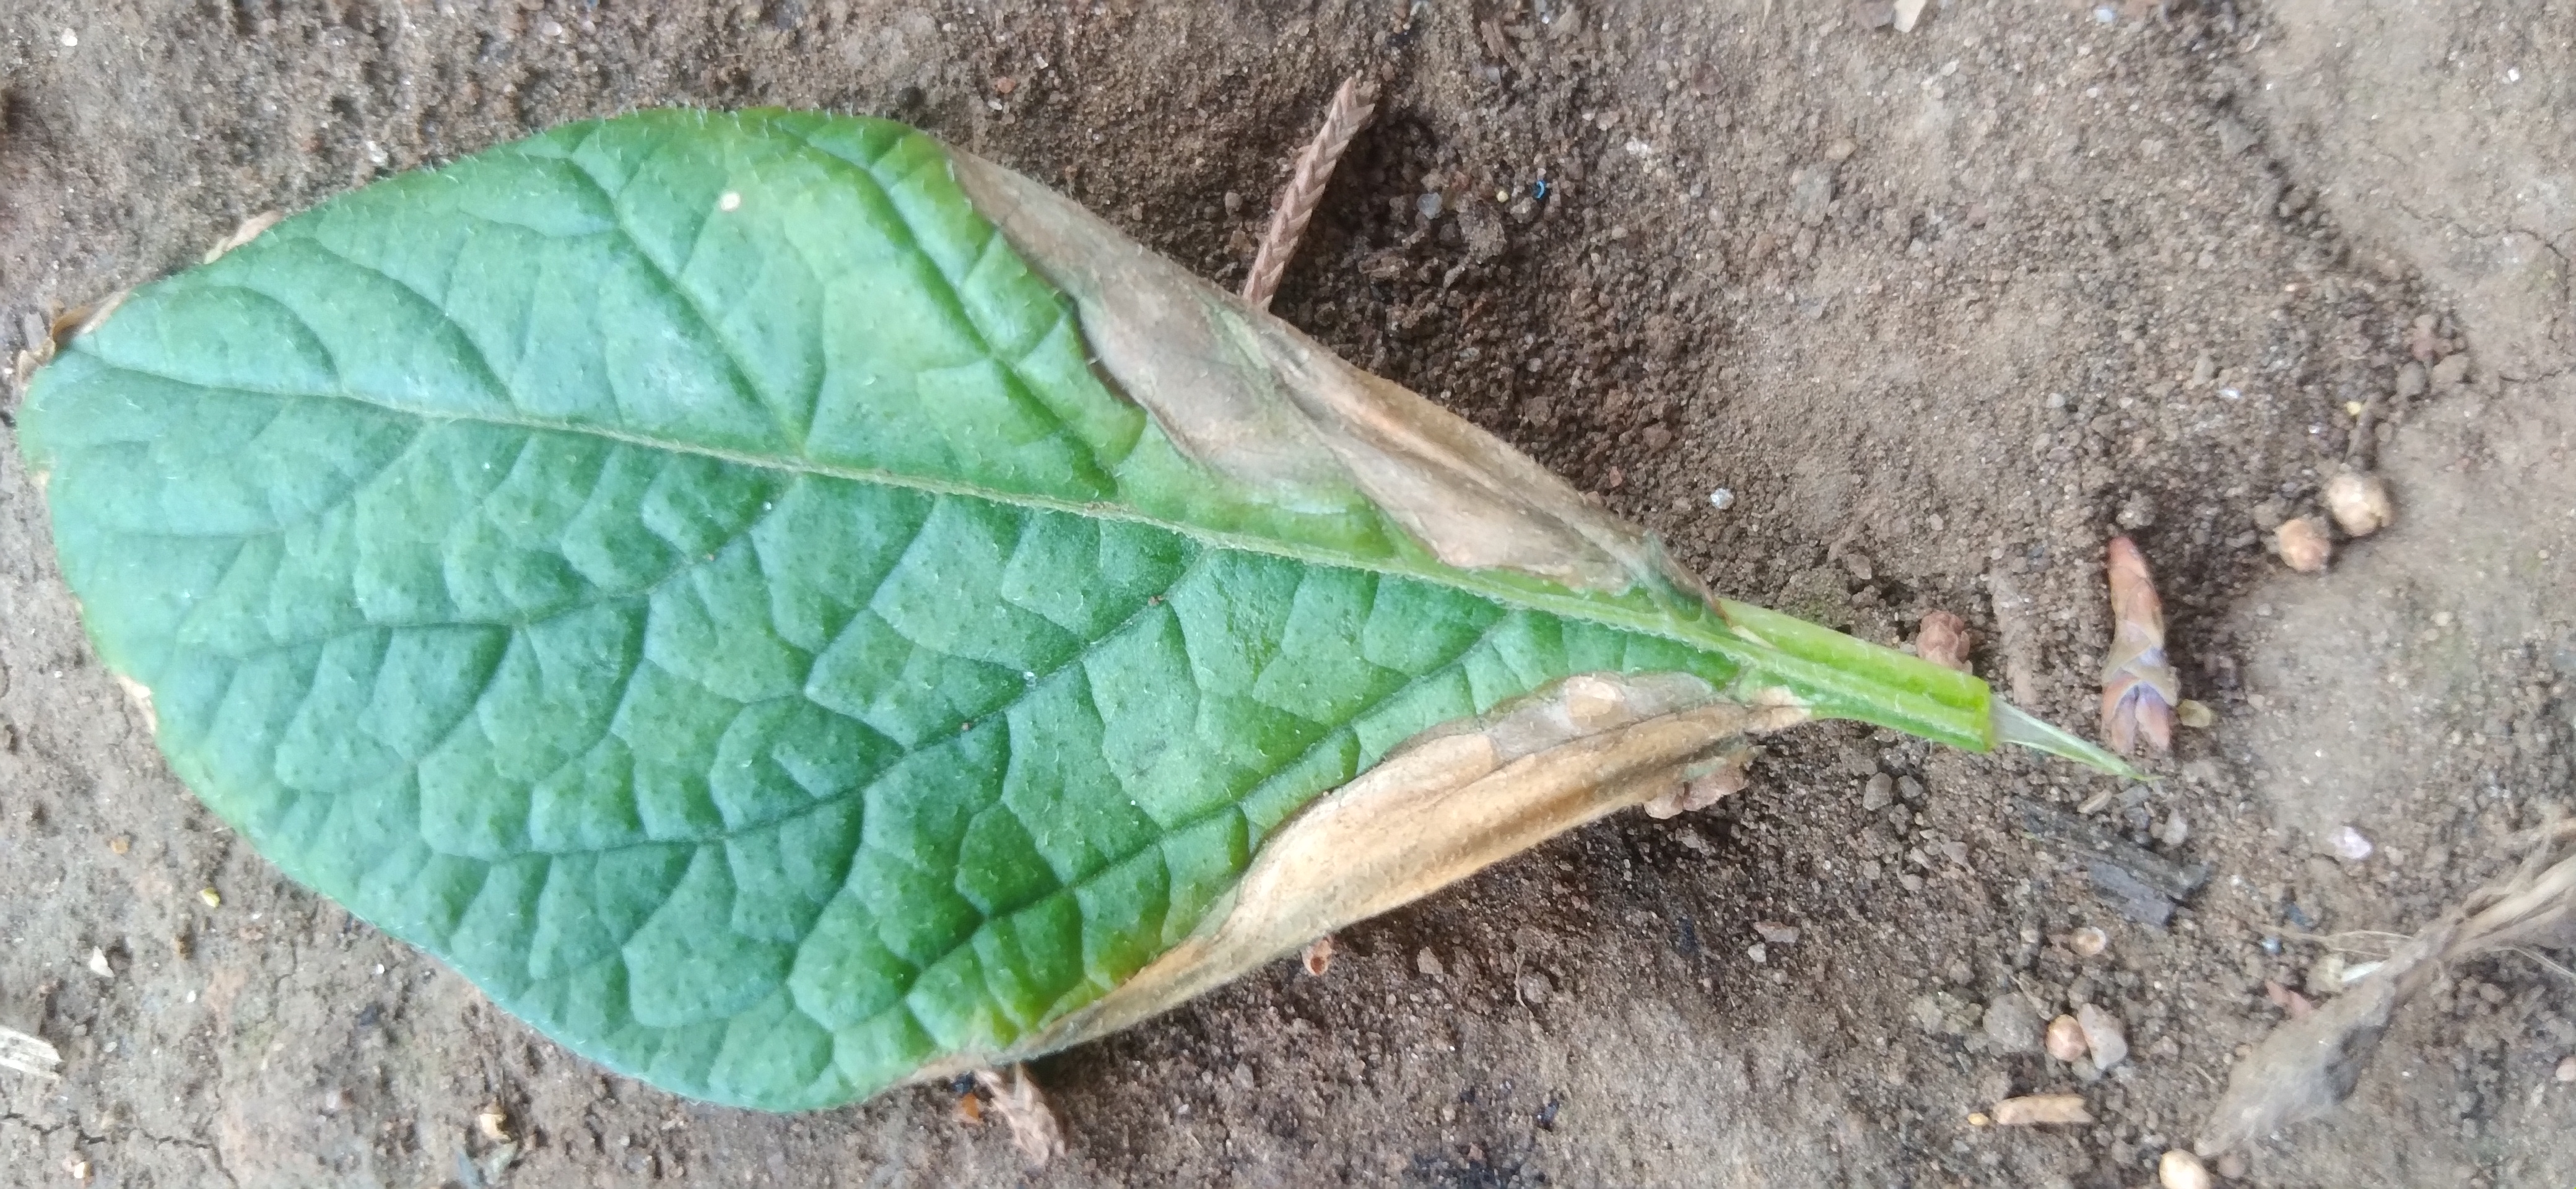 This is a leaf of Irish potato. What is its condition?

early blight
